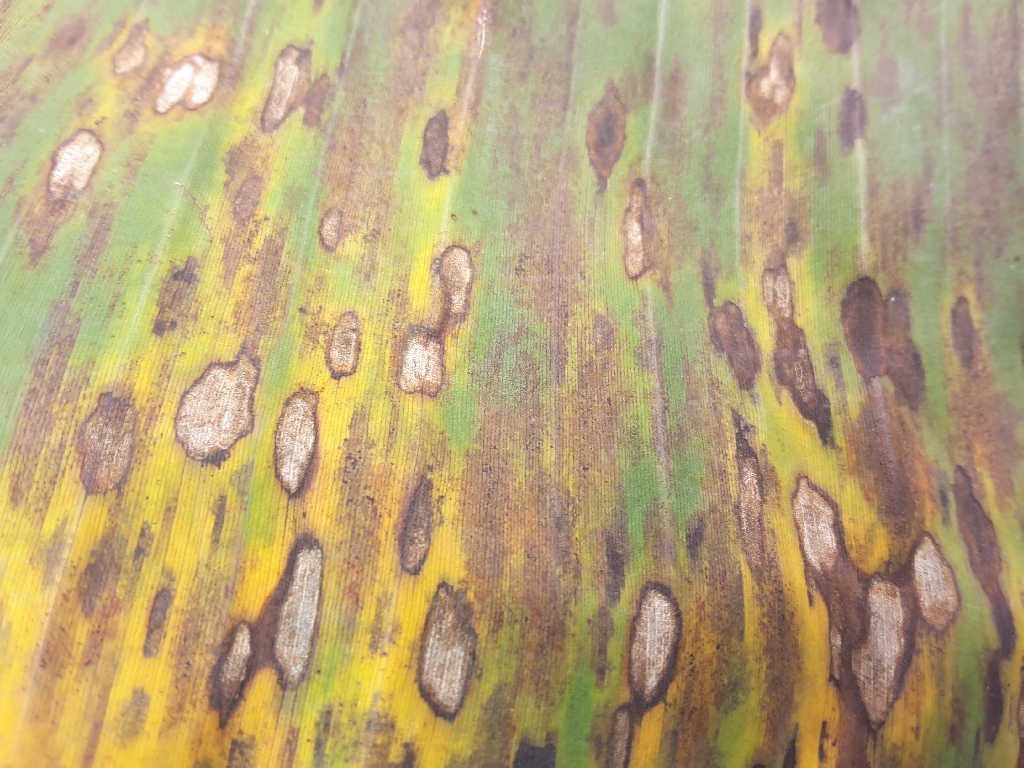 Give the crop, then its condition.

banana, black sigatoka
